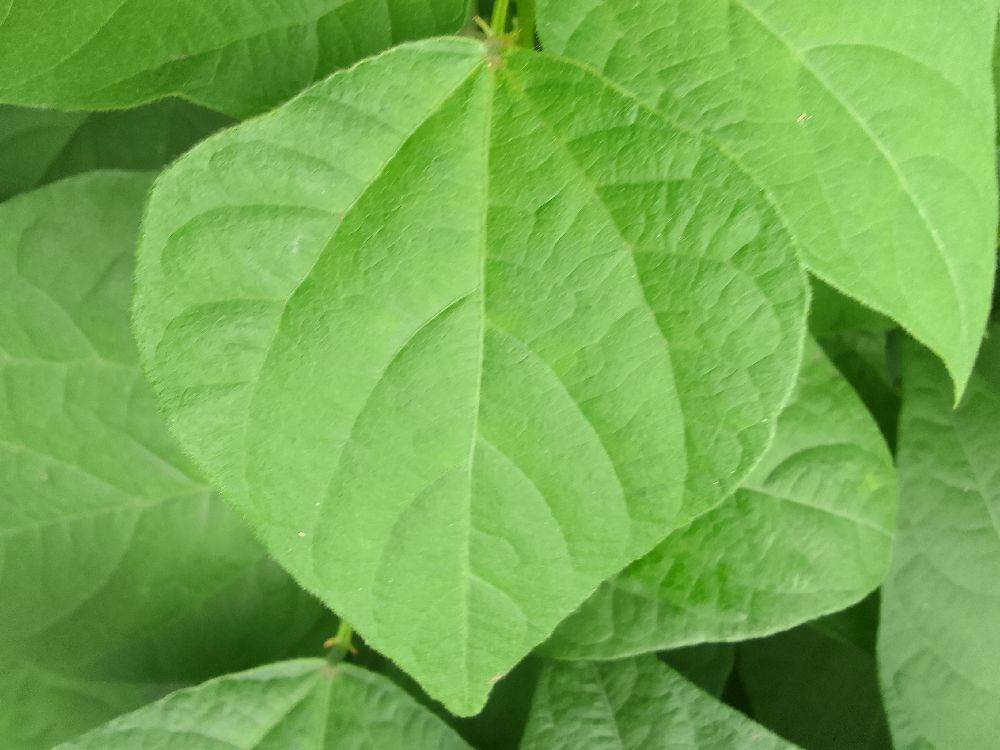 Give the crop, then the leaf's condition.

common bean, healthy
